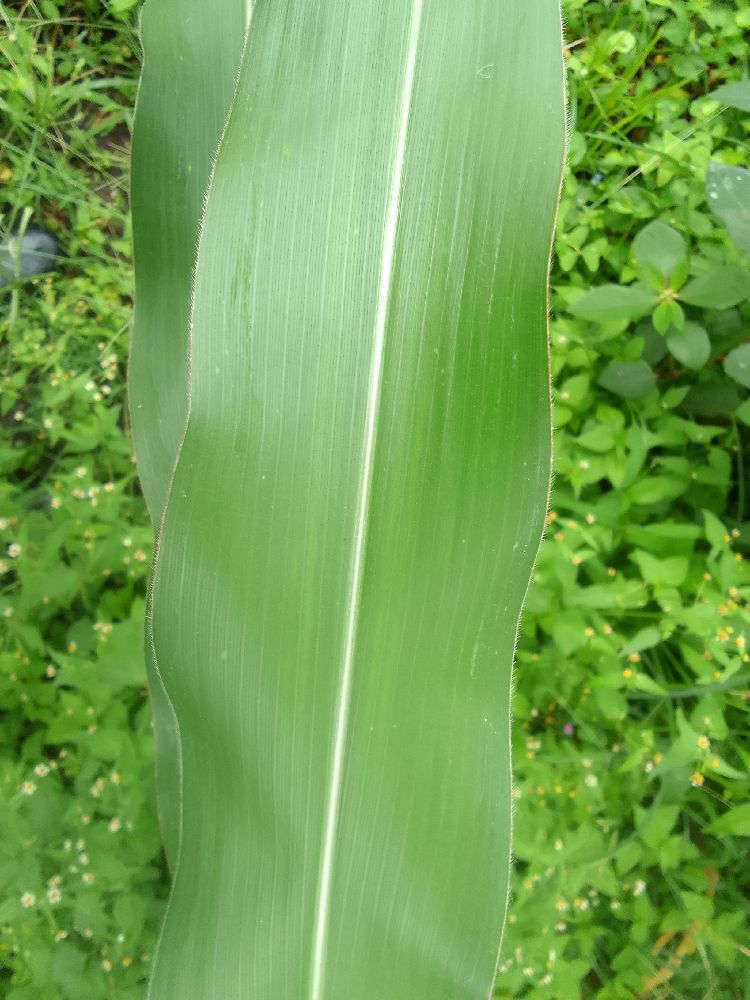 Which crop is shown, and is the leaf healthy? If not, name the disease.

maize, healthy
